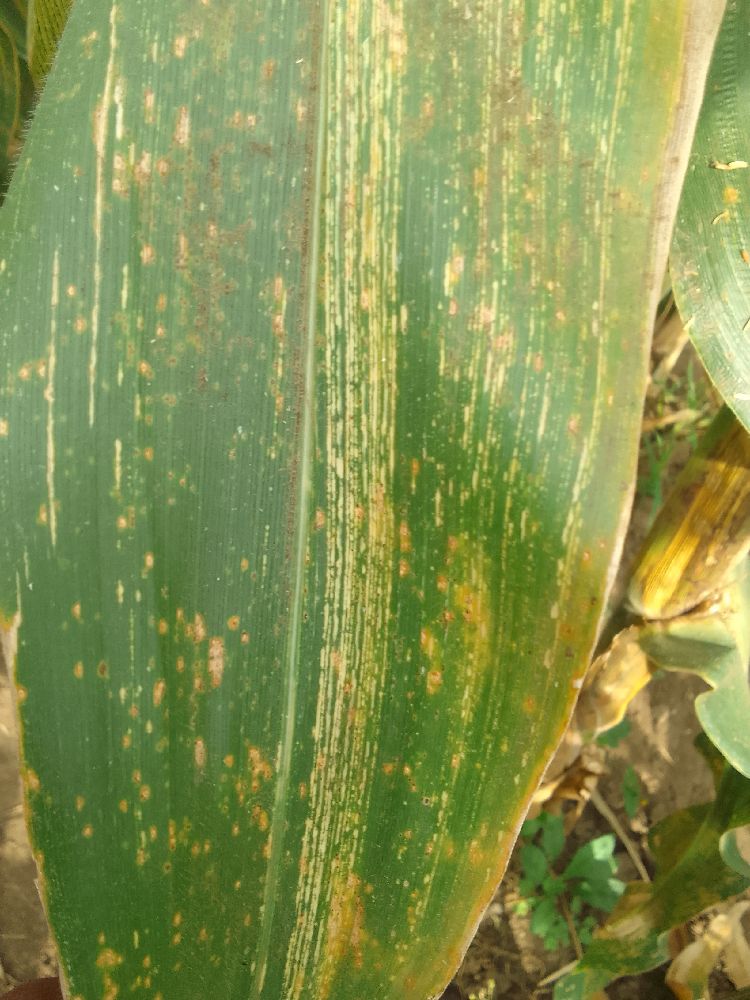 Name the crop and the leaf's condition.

maize, maize streak virus
